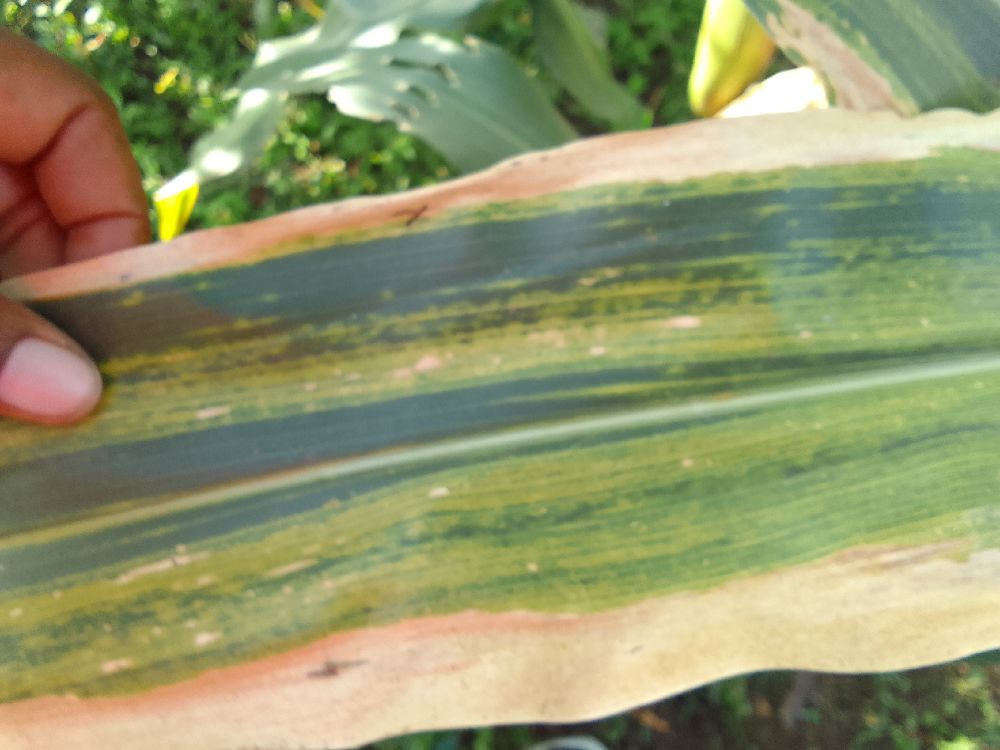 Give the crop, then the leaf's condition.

maize, maize lethal necrosis
